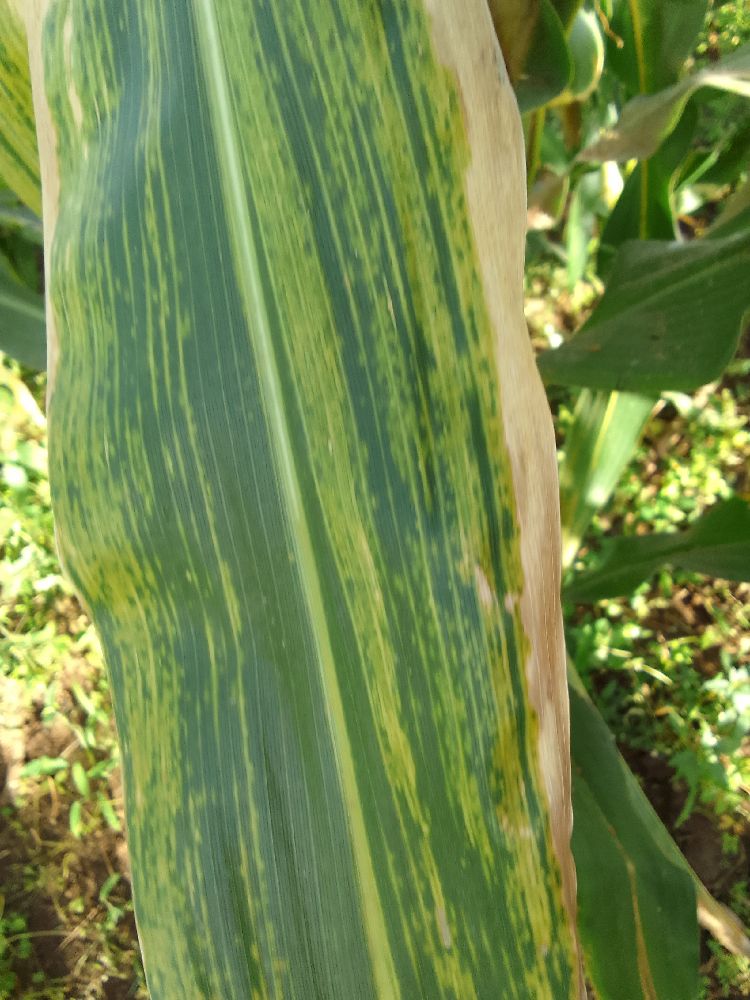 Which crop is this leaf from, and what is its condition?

maize, maize lethal necrosis
